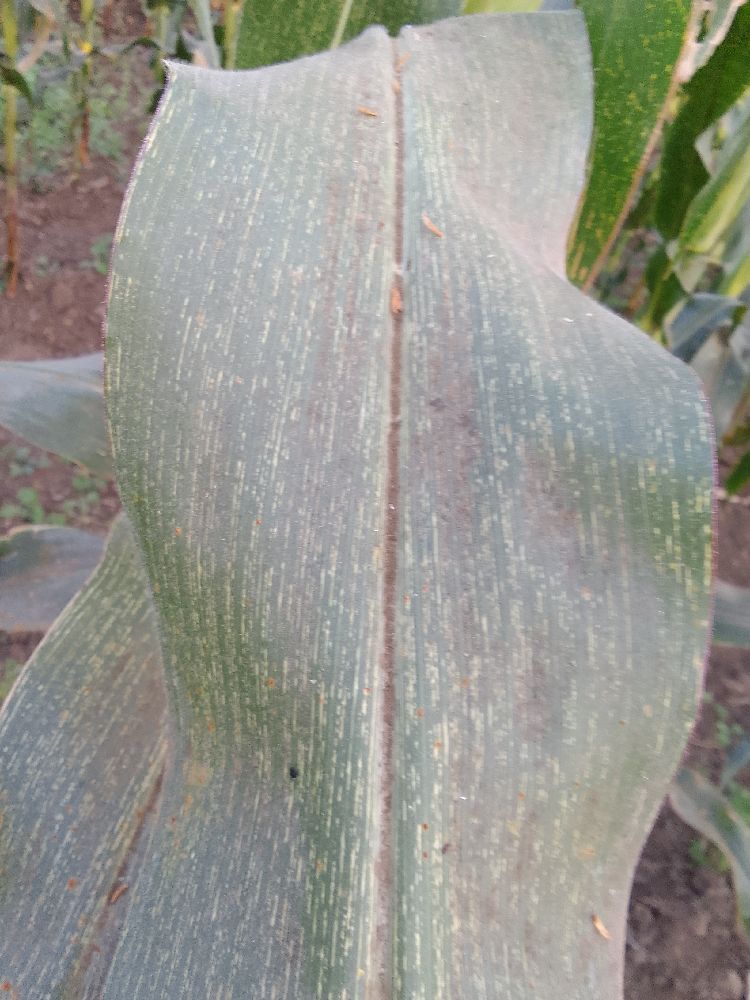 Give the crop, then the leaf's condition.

maize, maize streak virus
